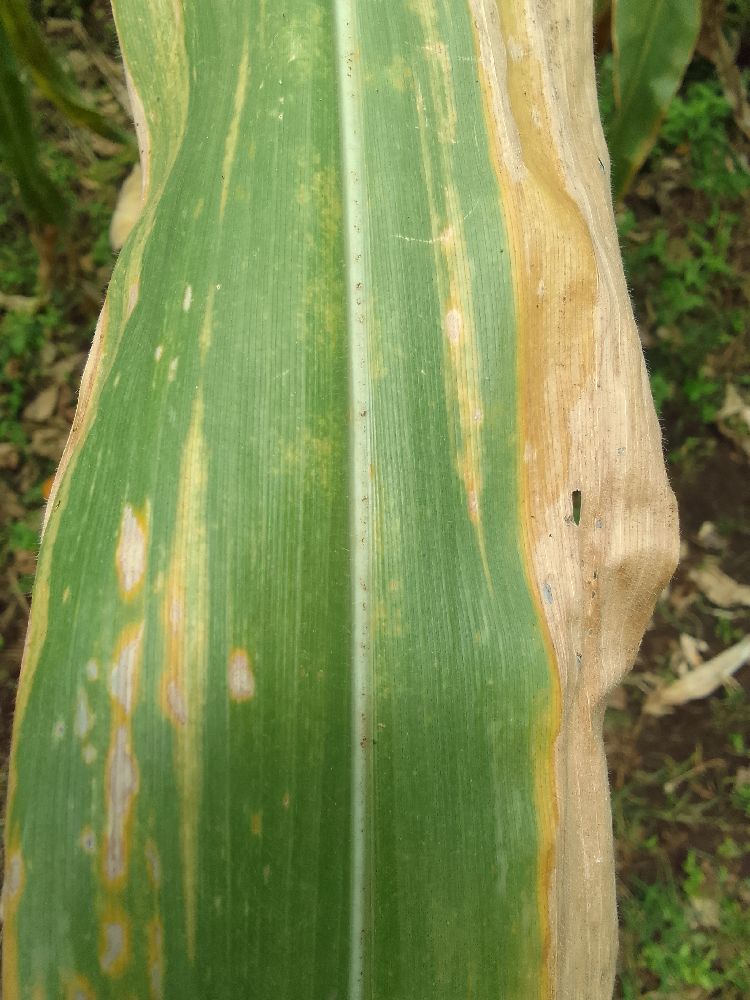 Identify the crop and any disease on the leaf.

maize, maize lethal necrosis
